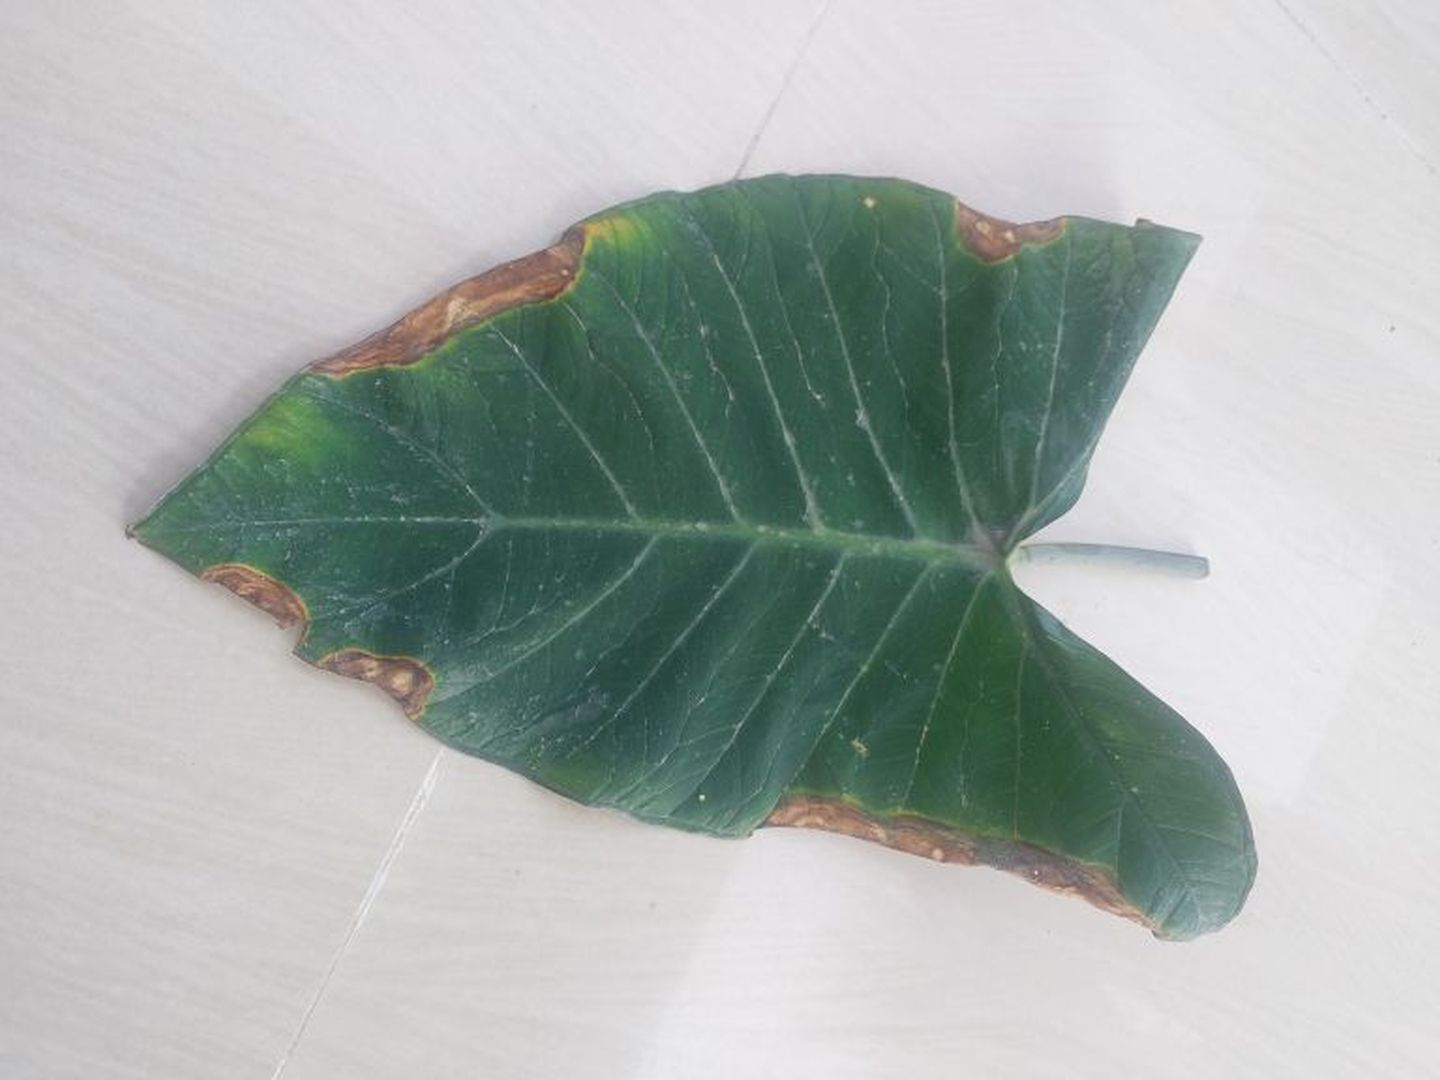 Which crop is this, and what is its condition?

taro, leaf blight
